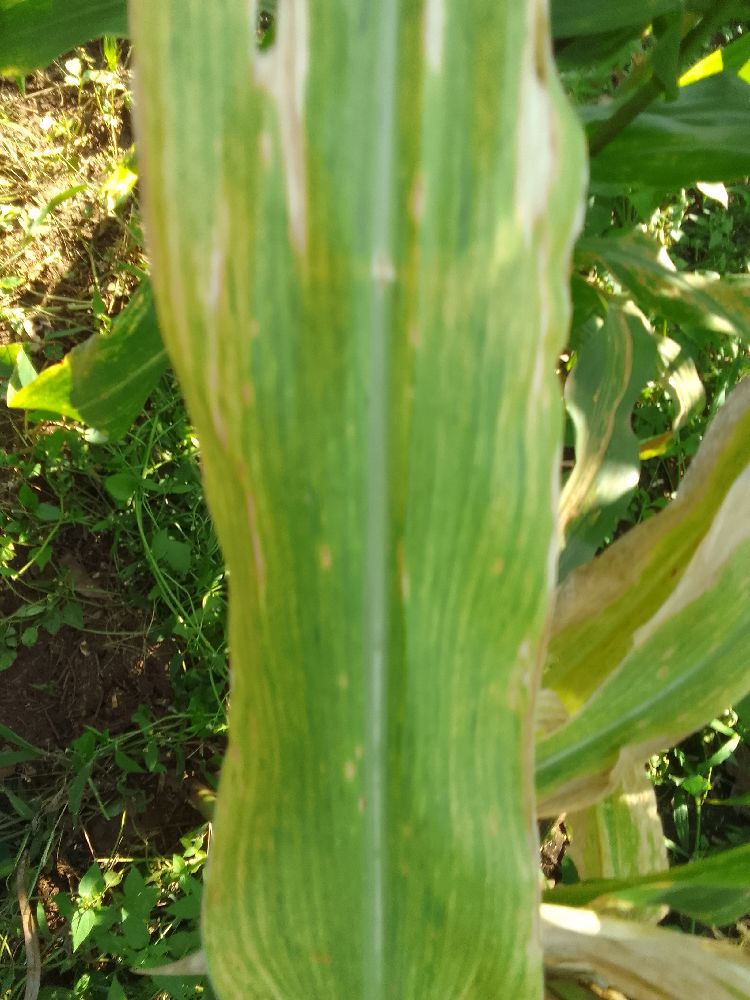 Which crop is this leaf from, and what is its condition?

maize, maize lethal necrosis
